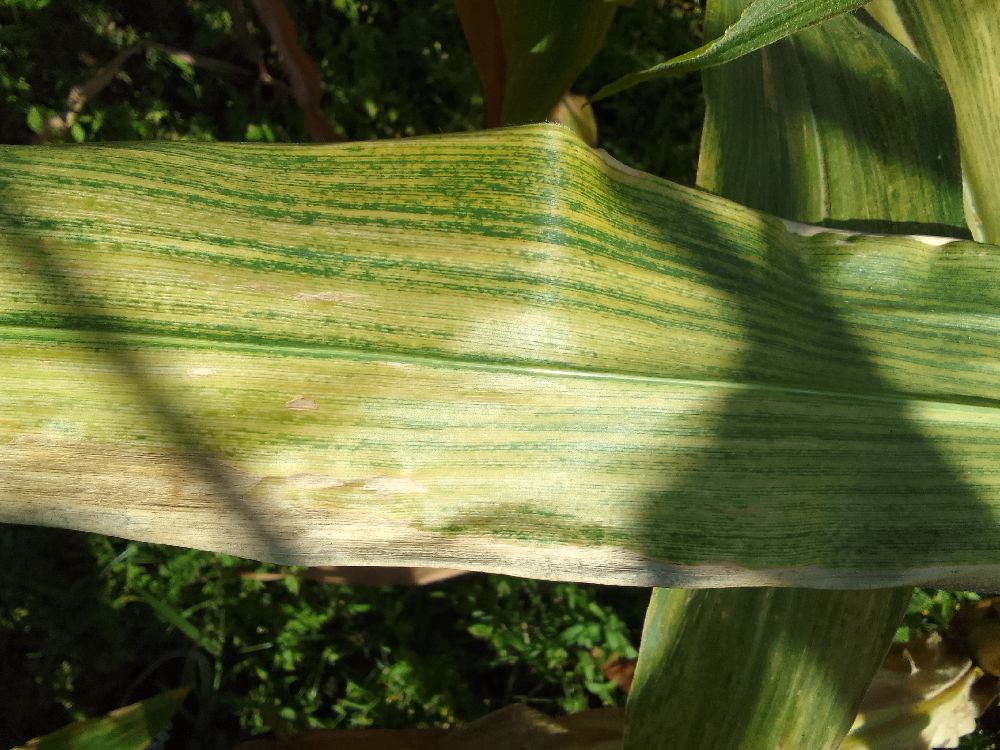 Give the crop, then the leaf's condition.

maize, maize lethal necrosis
